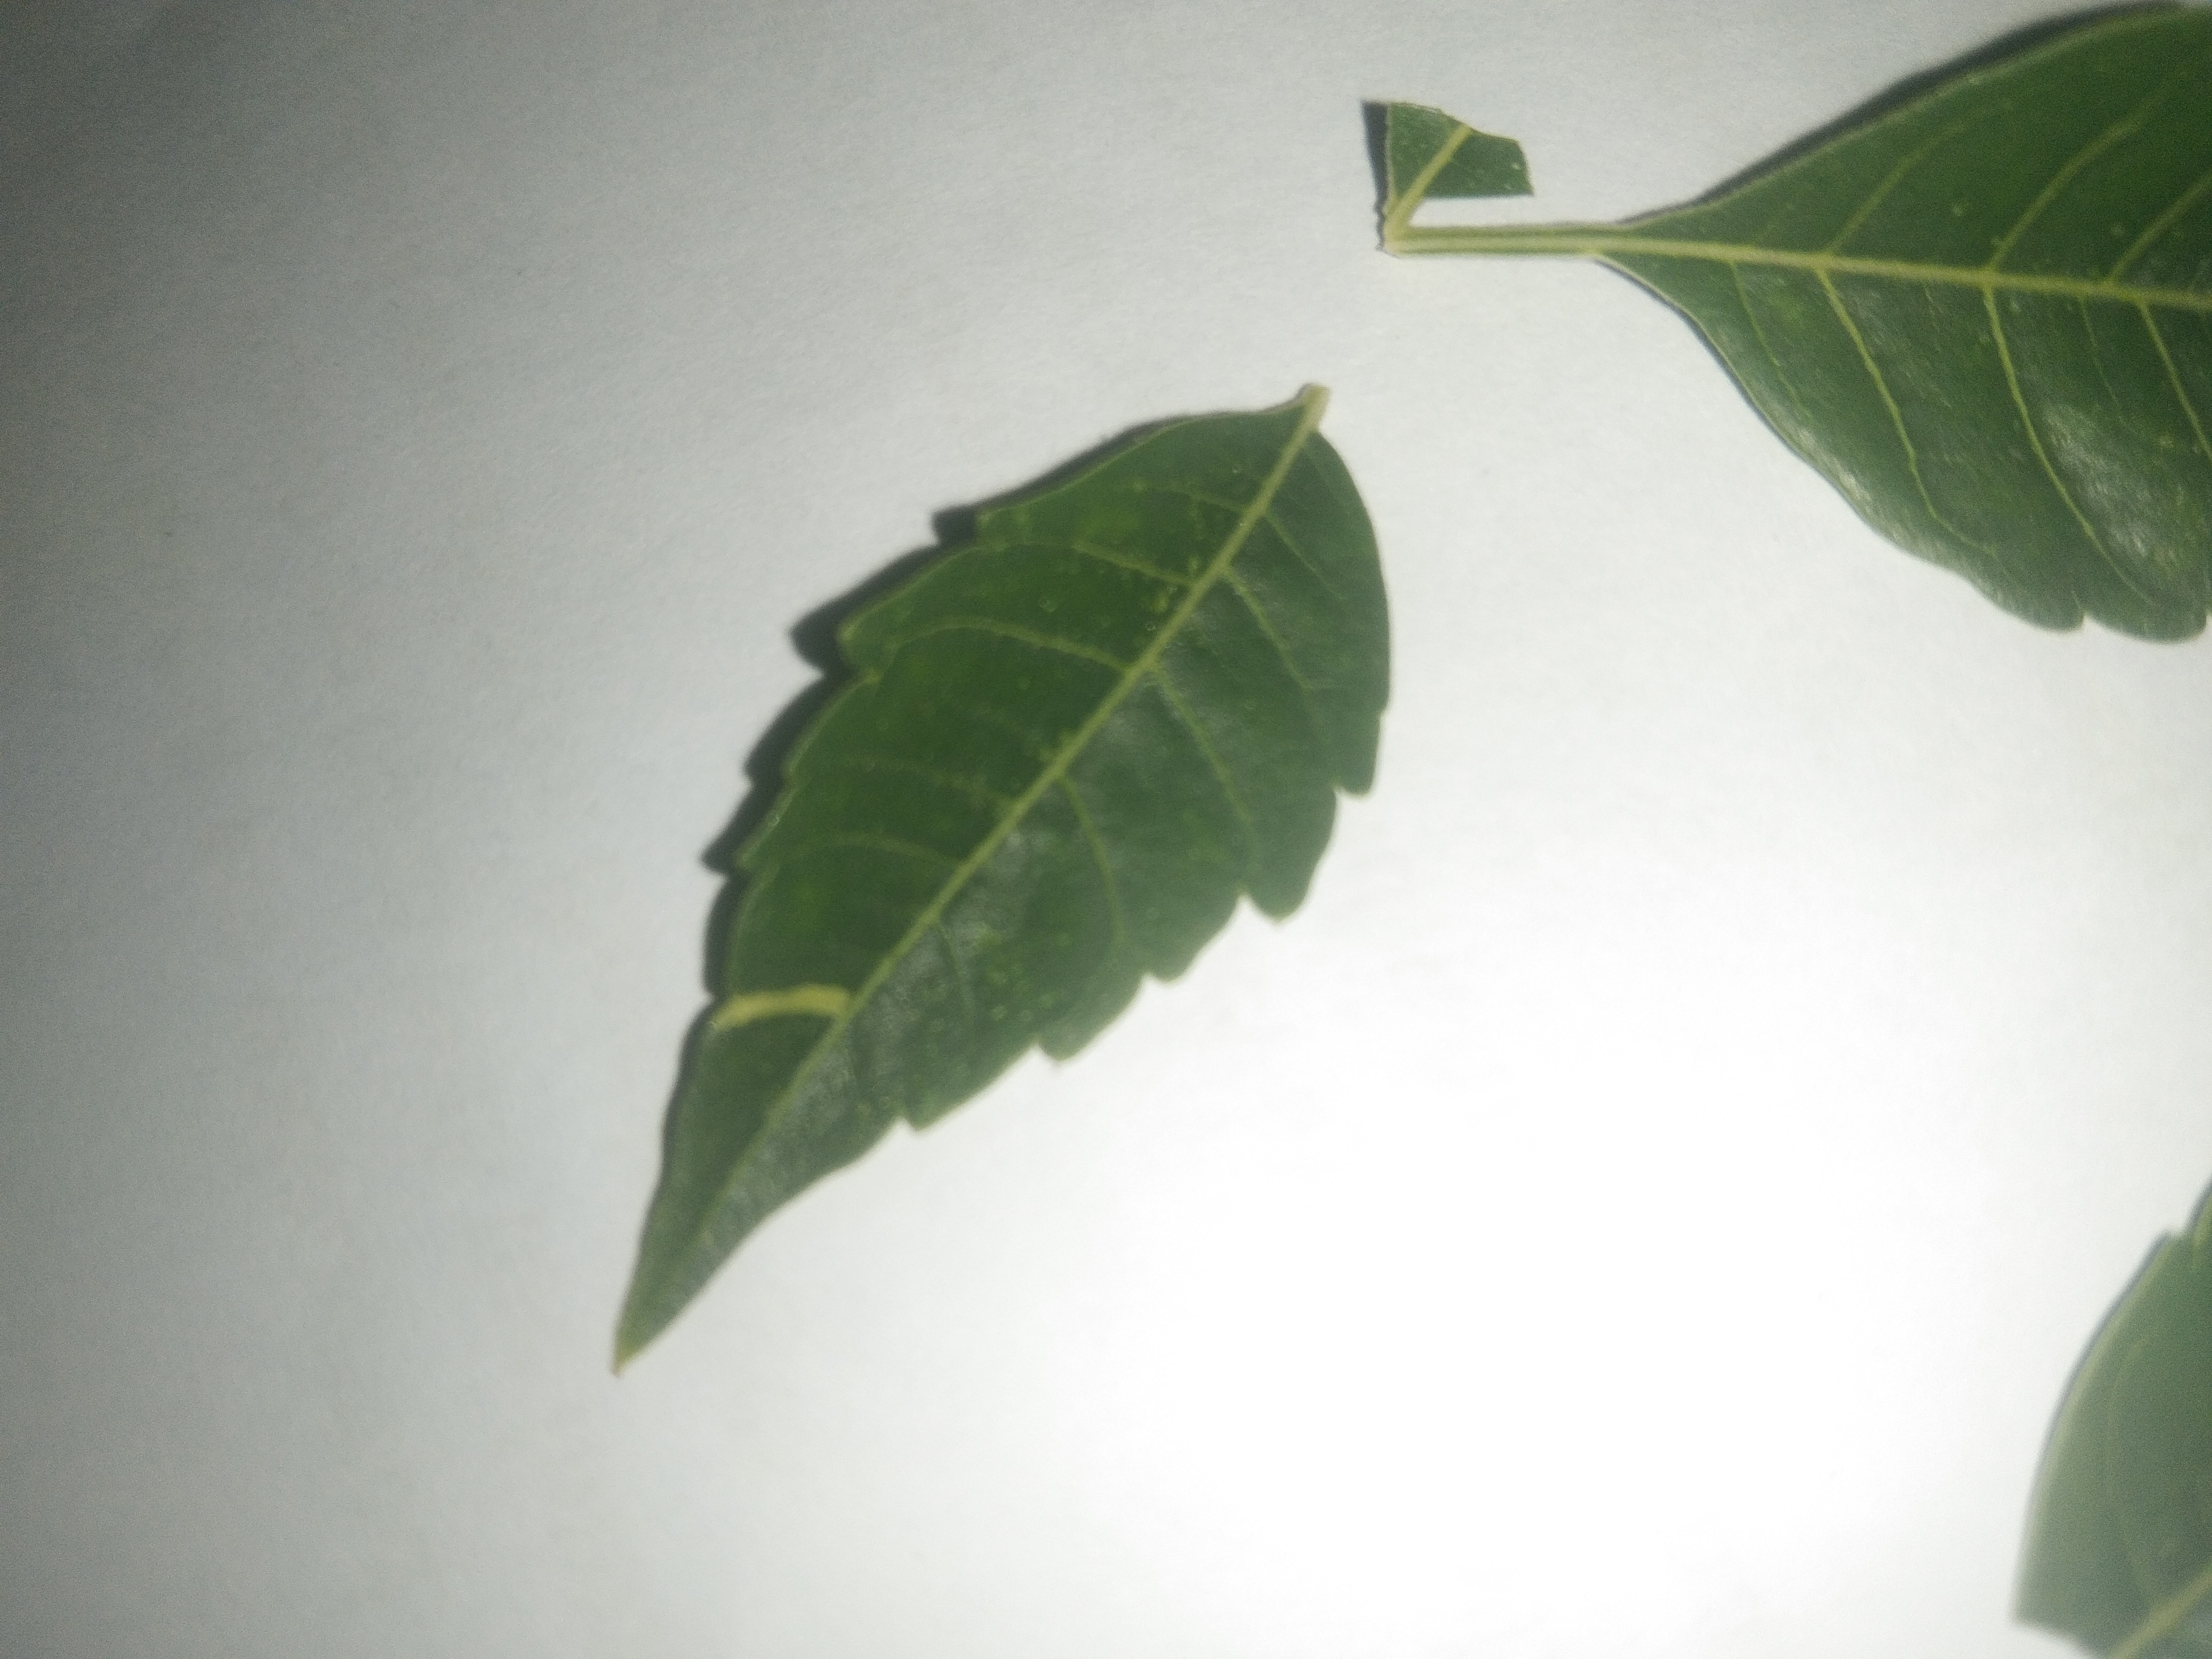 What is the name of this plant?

neem
